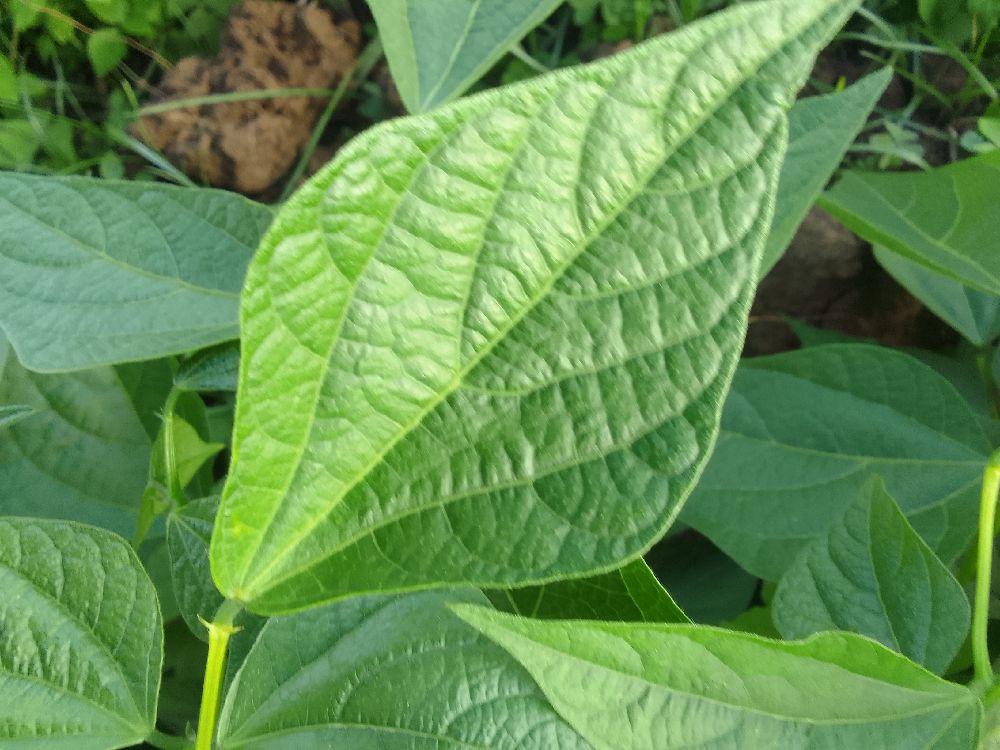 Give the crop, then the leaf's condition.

common bean, healthy
